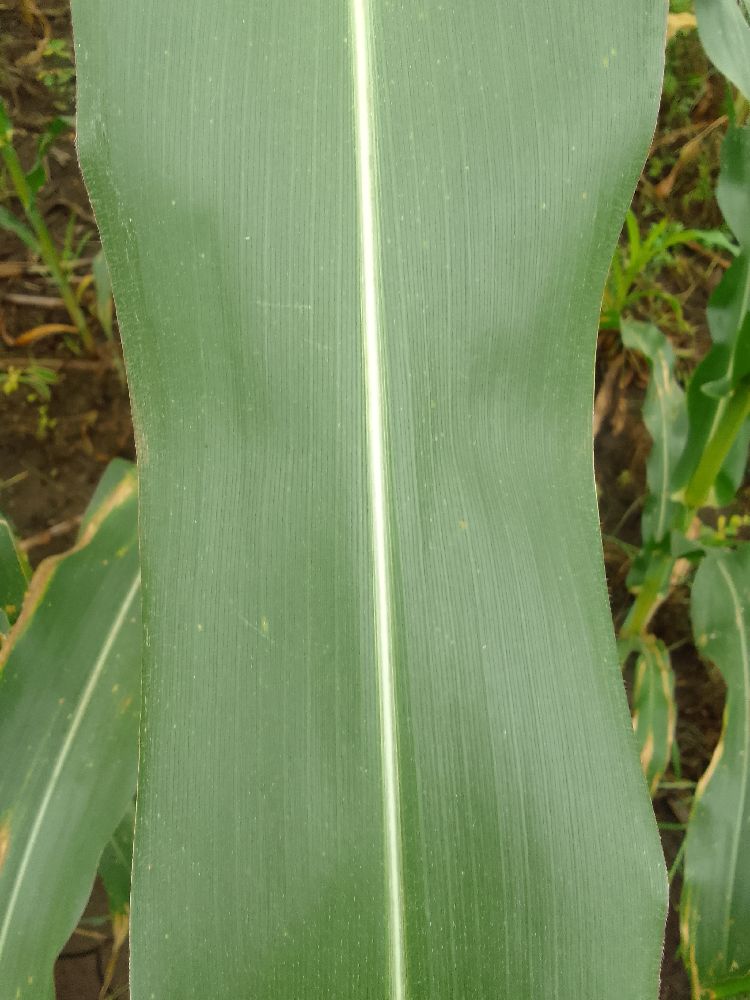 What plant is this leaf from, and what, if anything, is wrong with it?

maize, healthy
